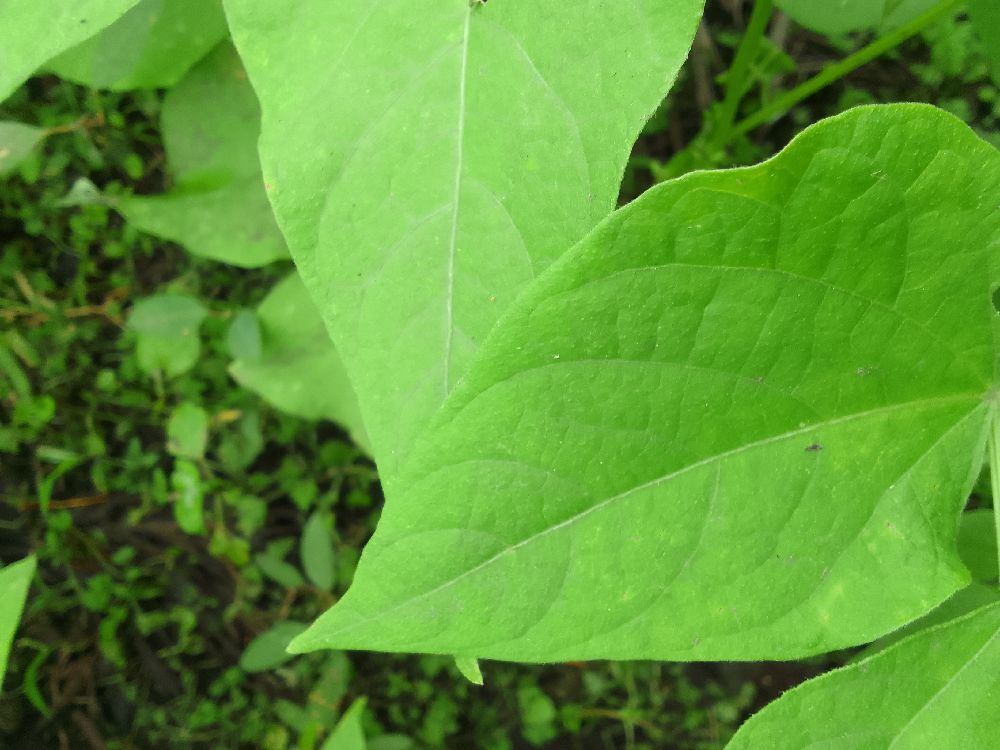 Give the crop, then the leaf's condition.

common bean, healthy
